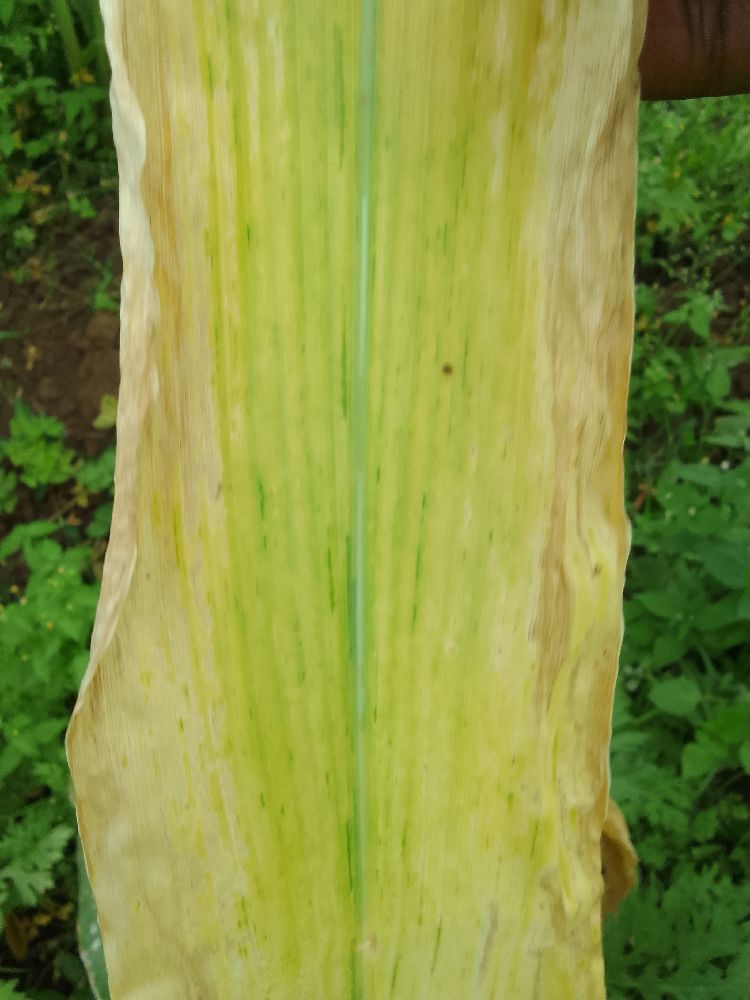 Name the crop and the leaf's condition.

maize, maize lethal necrosis
